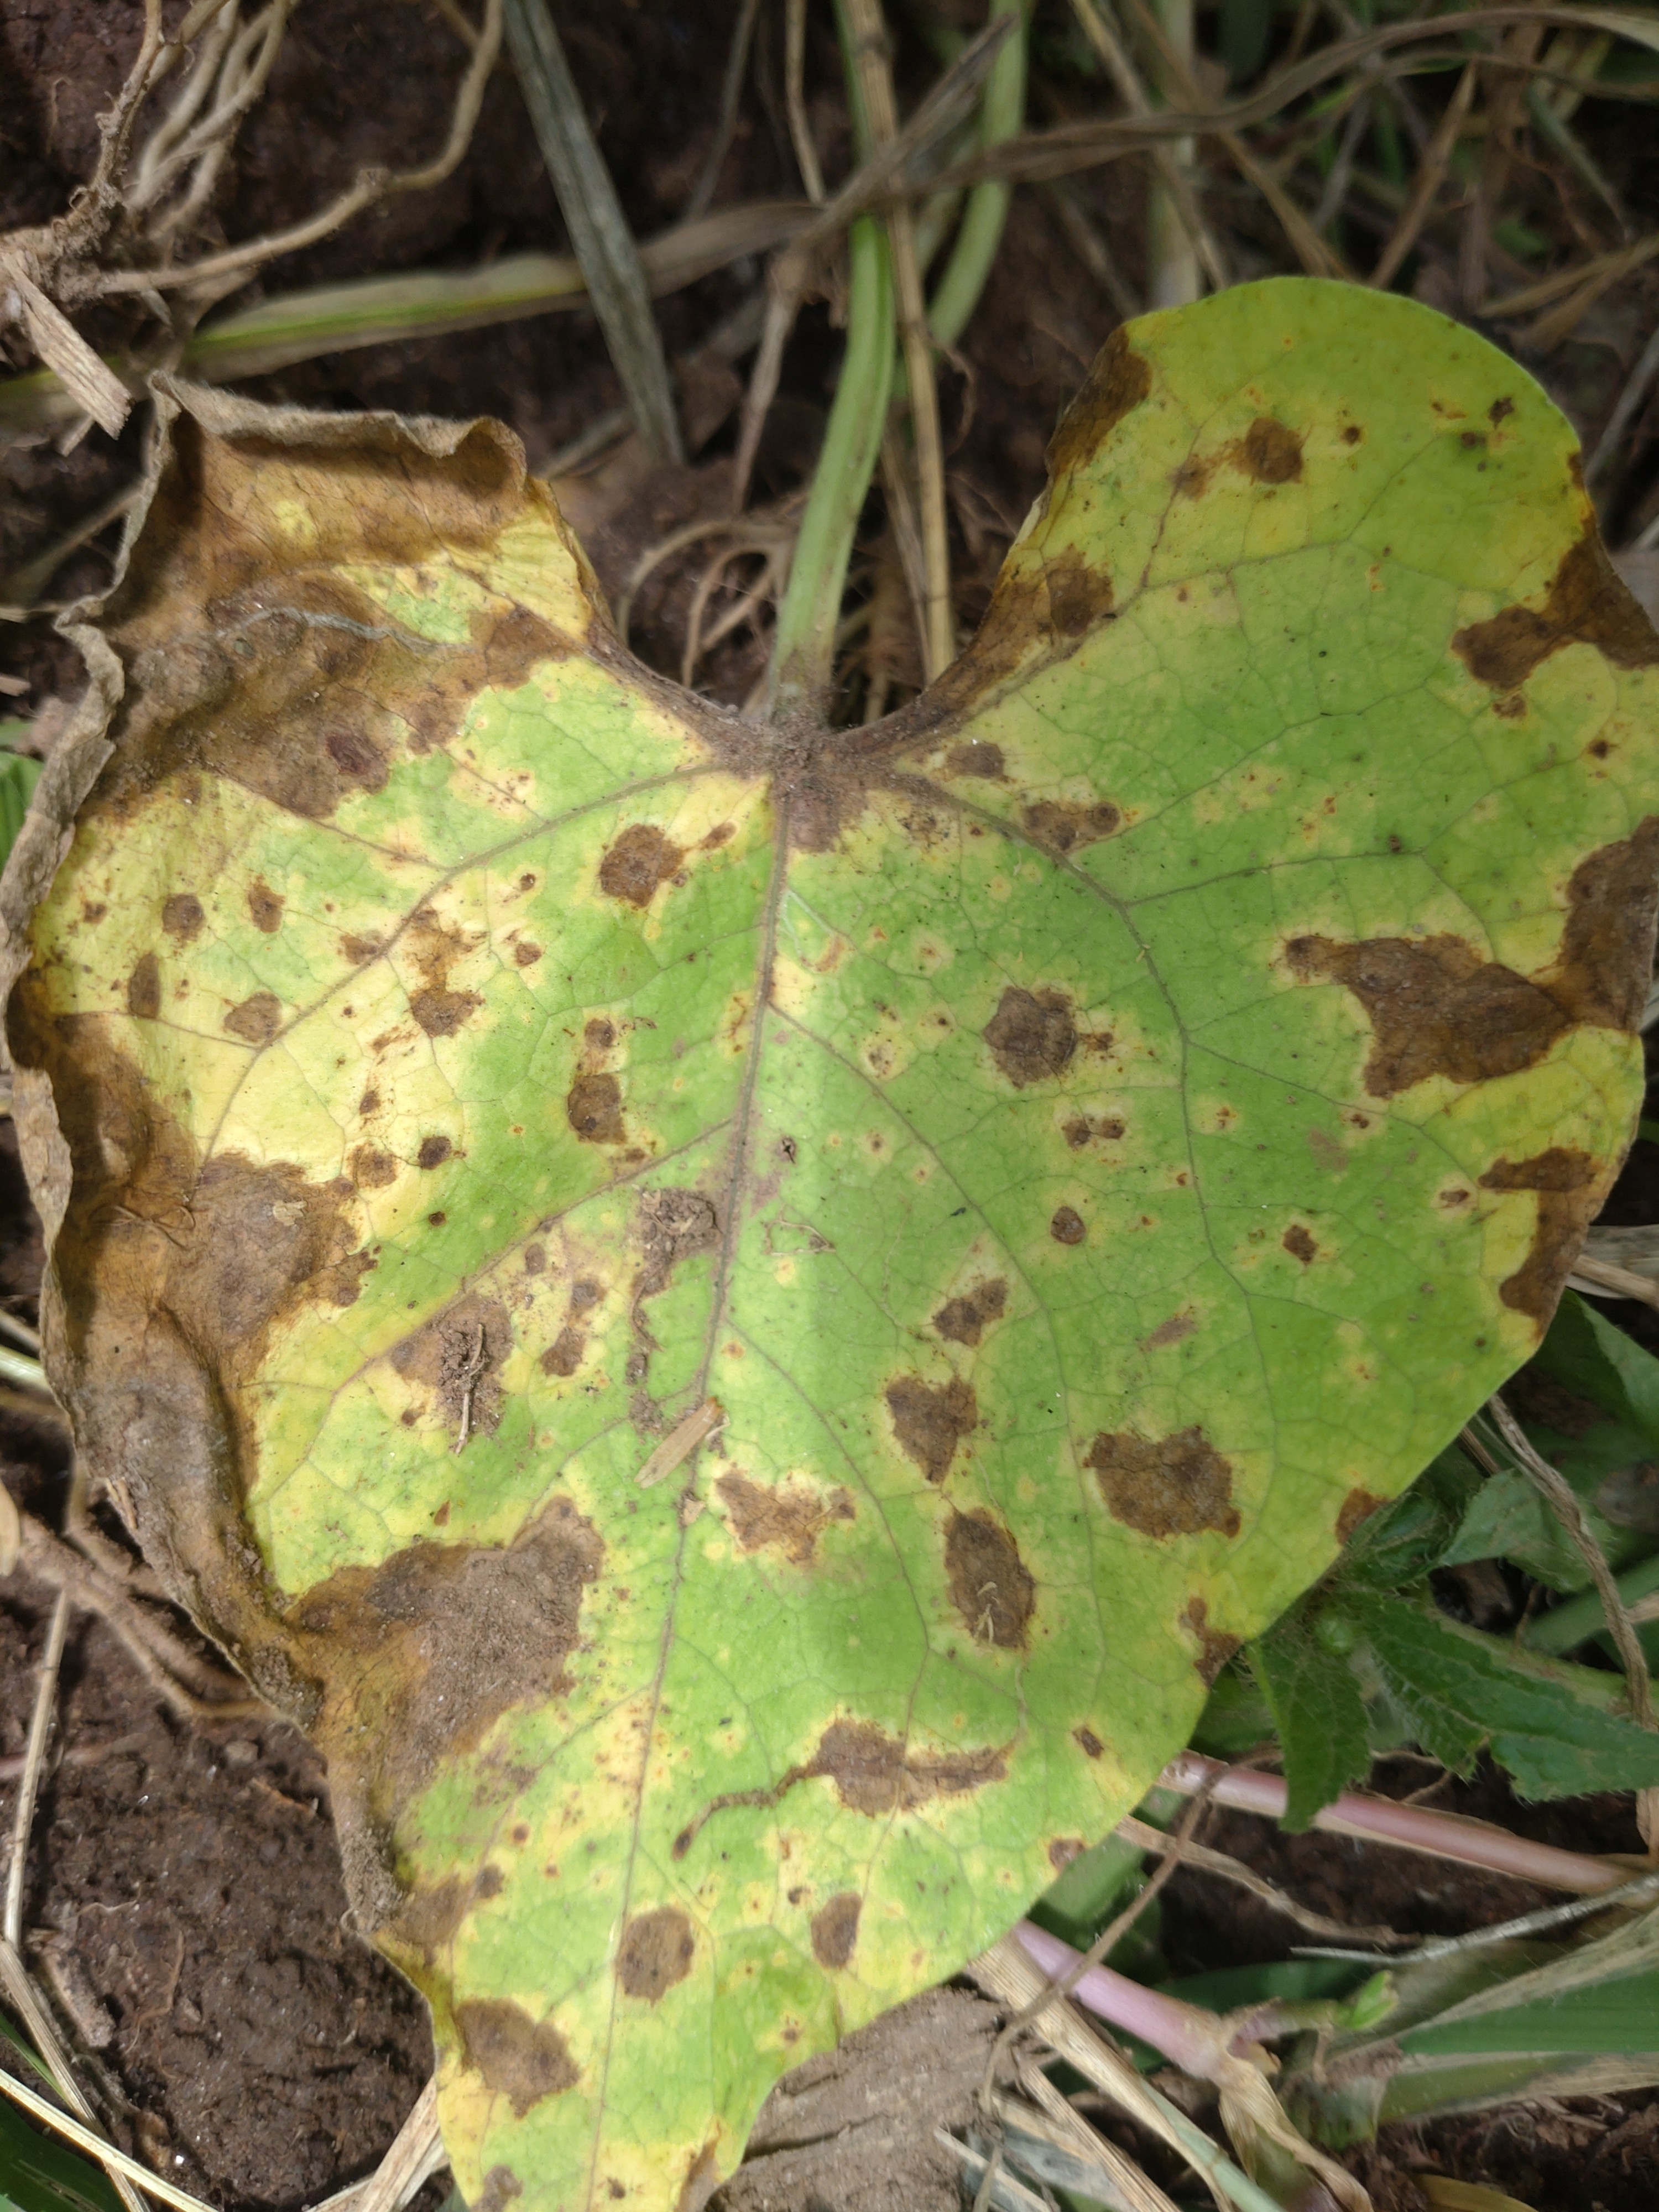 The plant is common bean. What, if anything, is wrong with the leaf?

rust
